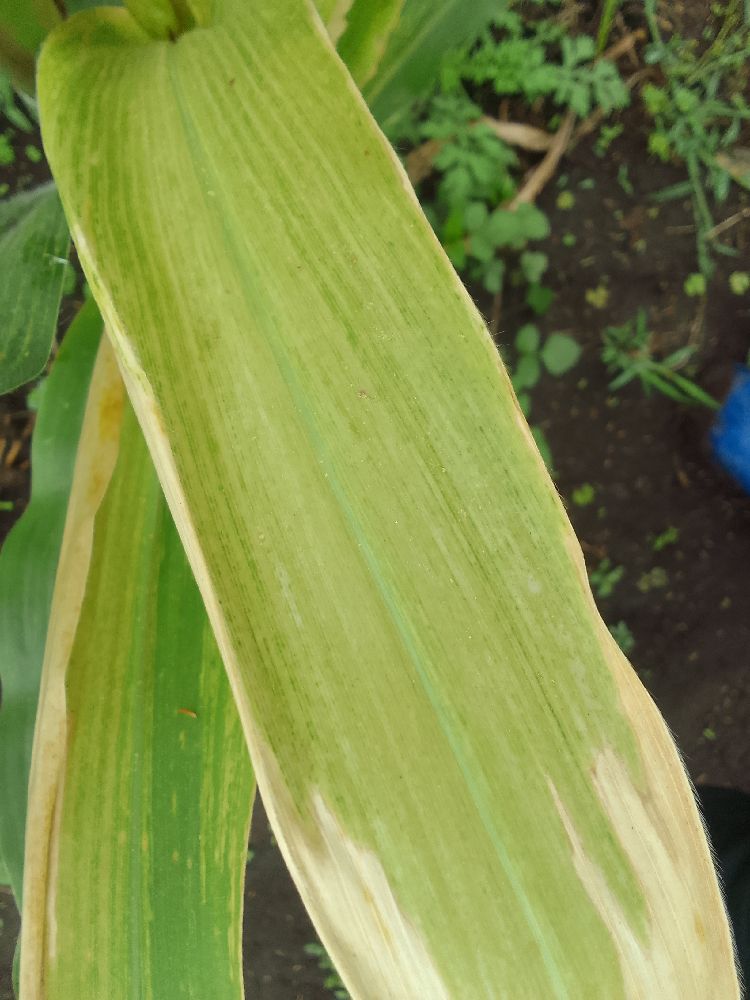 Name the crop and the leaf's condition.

maize, maize lethal necrosis
